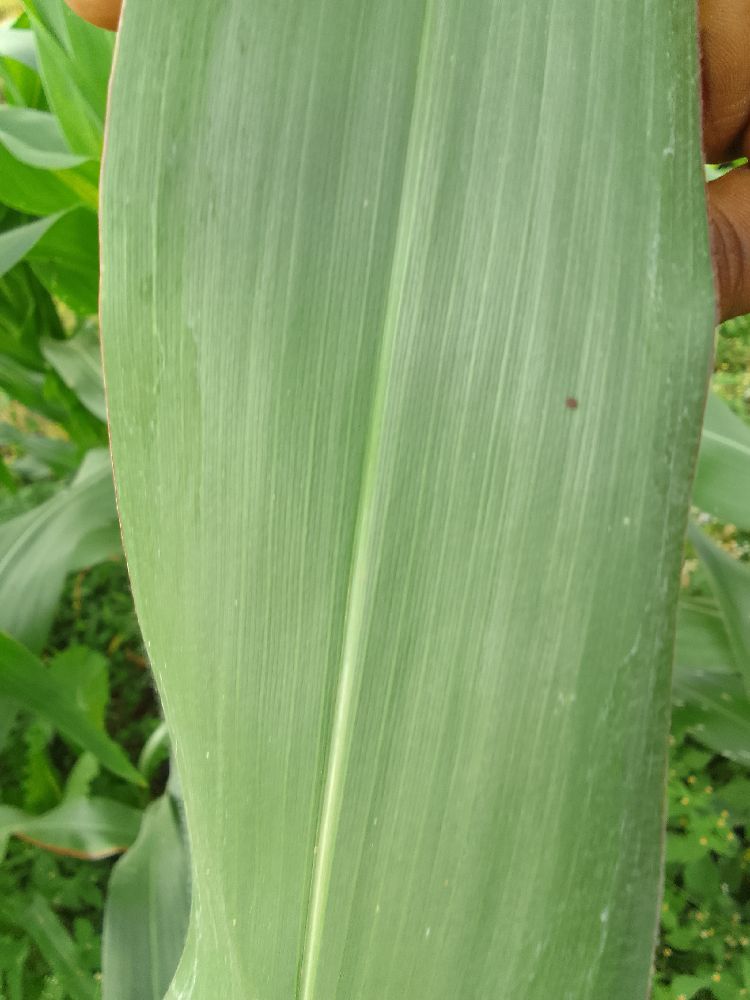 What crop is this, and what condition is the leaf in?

maize, healthy
